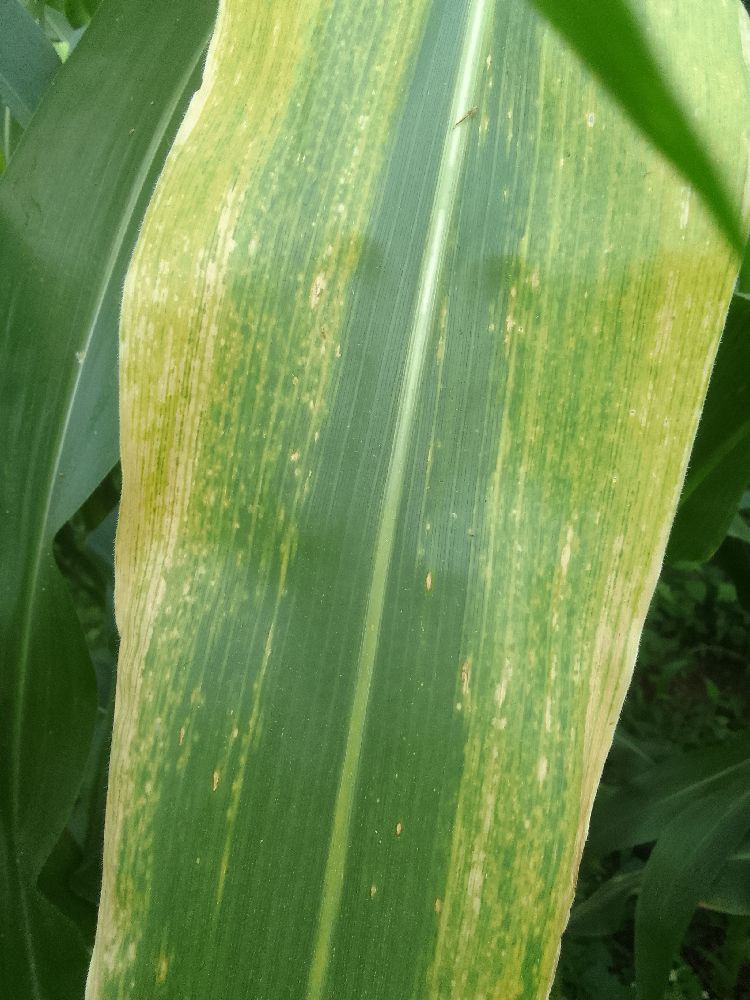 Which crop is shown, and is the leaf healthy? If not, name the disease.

maize, maize lethal necrosis
